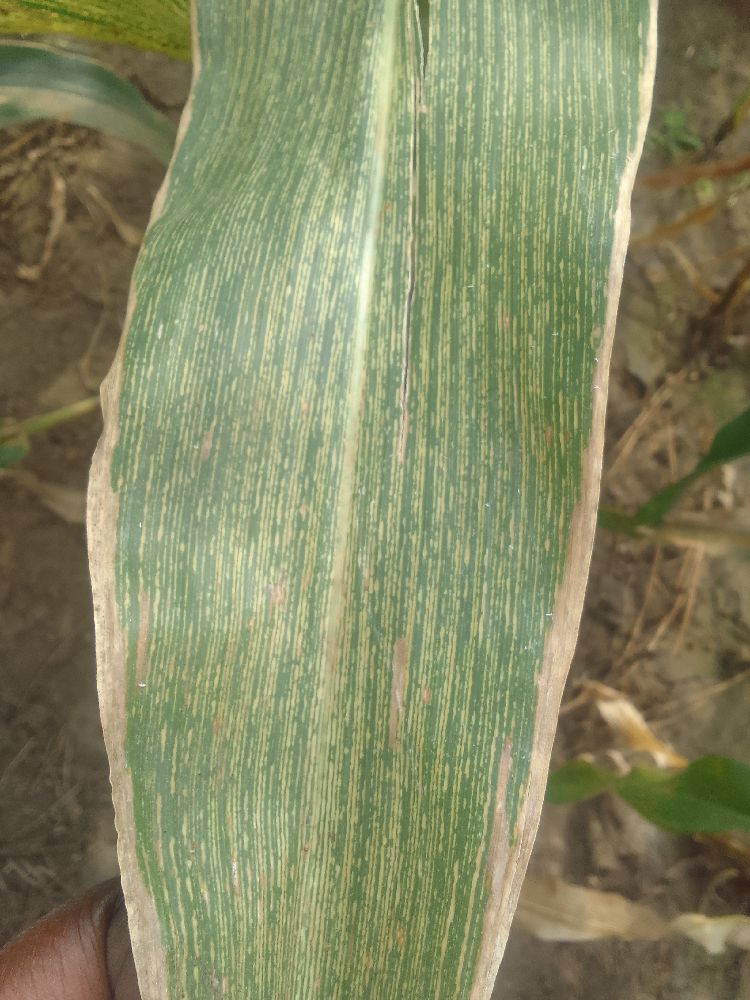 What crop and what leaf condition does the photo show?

maize, maize streak virus
